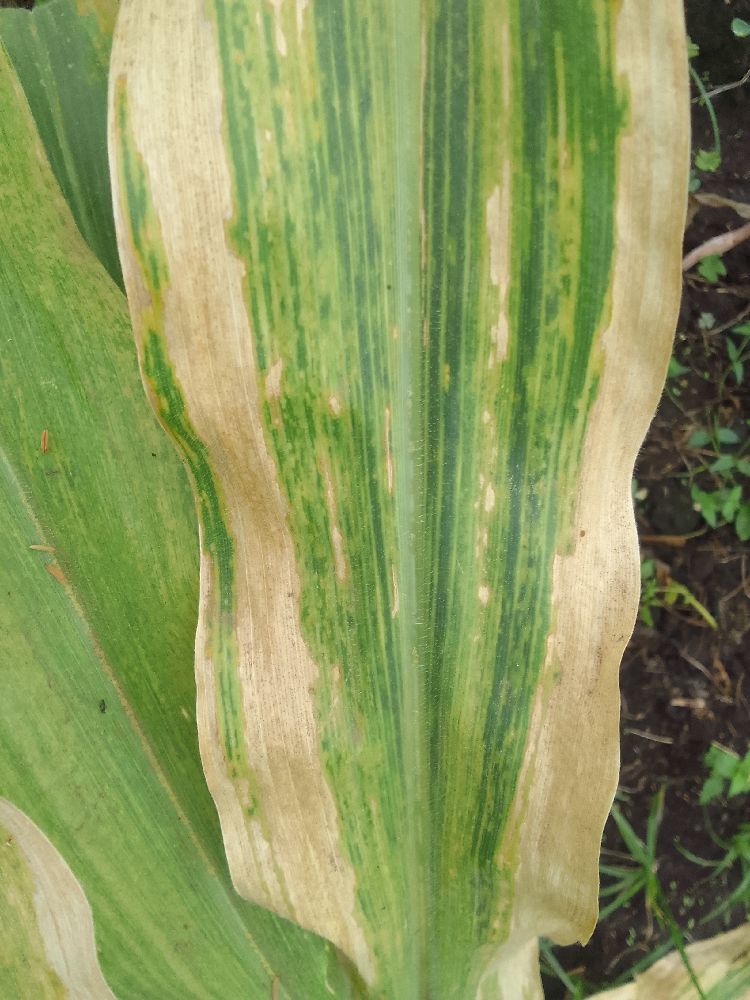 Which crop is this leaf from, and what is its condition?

maize, maize lethal necrosis
